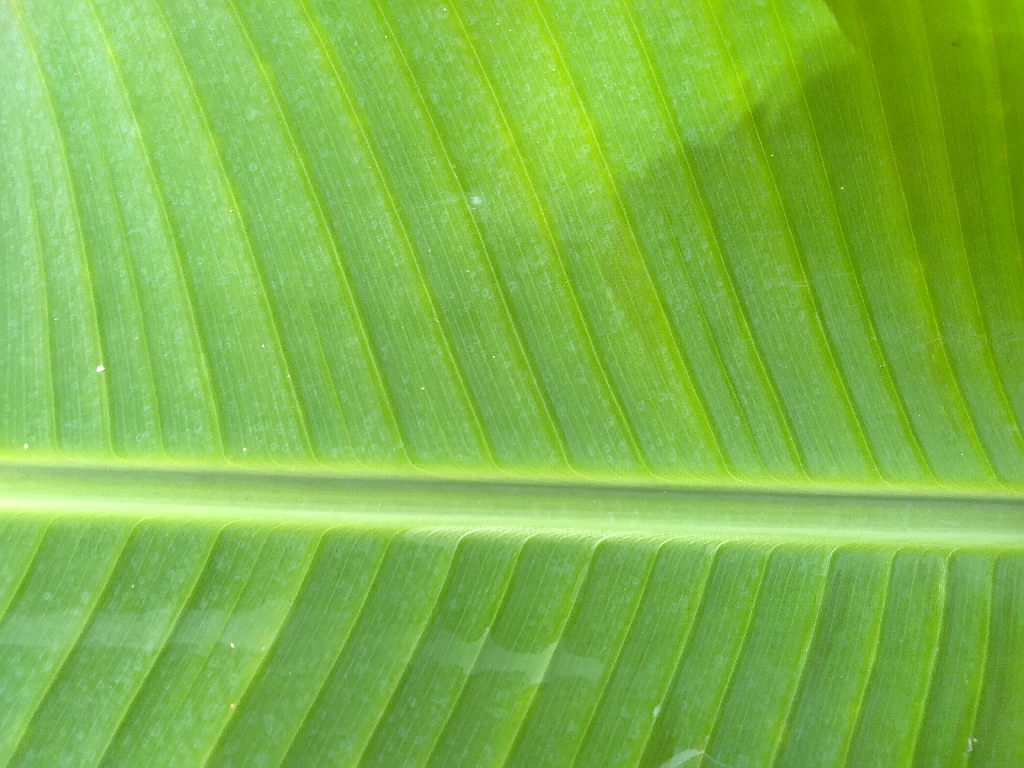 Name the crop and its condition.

banana, healthy
